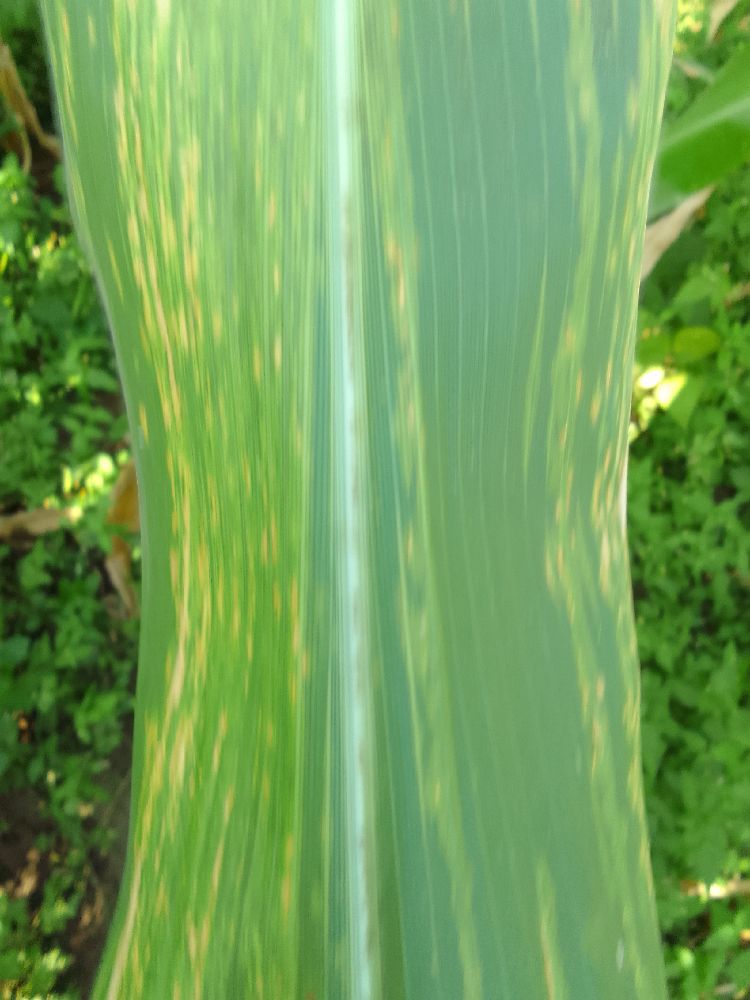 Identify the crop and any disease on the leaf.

maize, maize lethal necrosis
